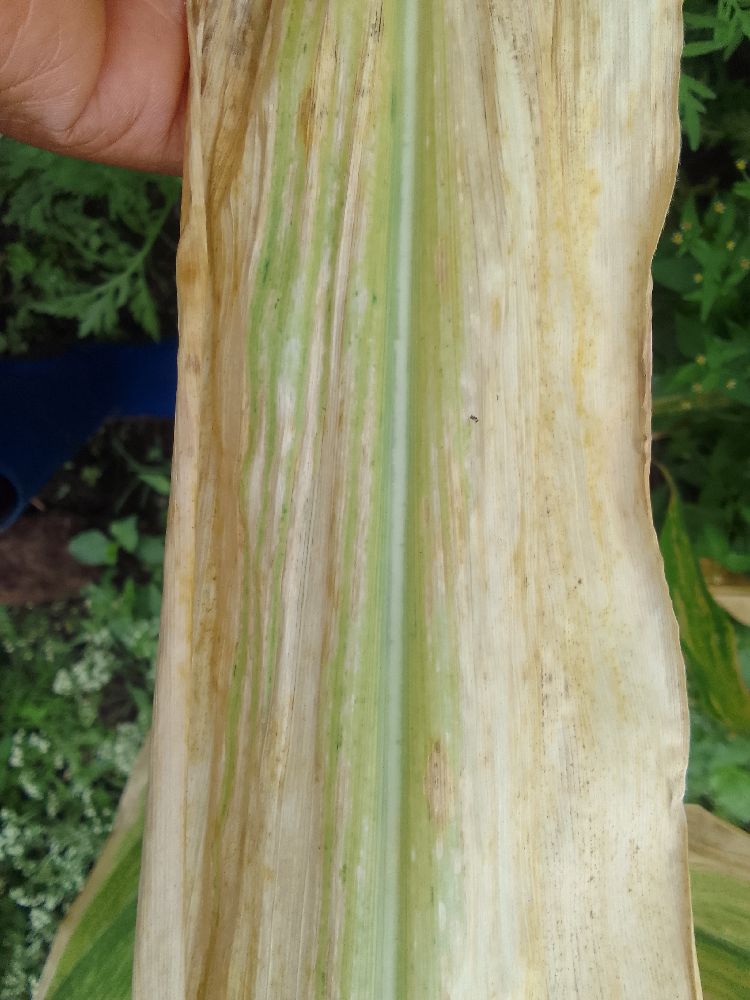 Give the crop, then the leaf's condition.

maize, maize lethal necrosis
